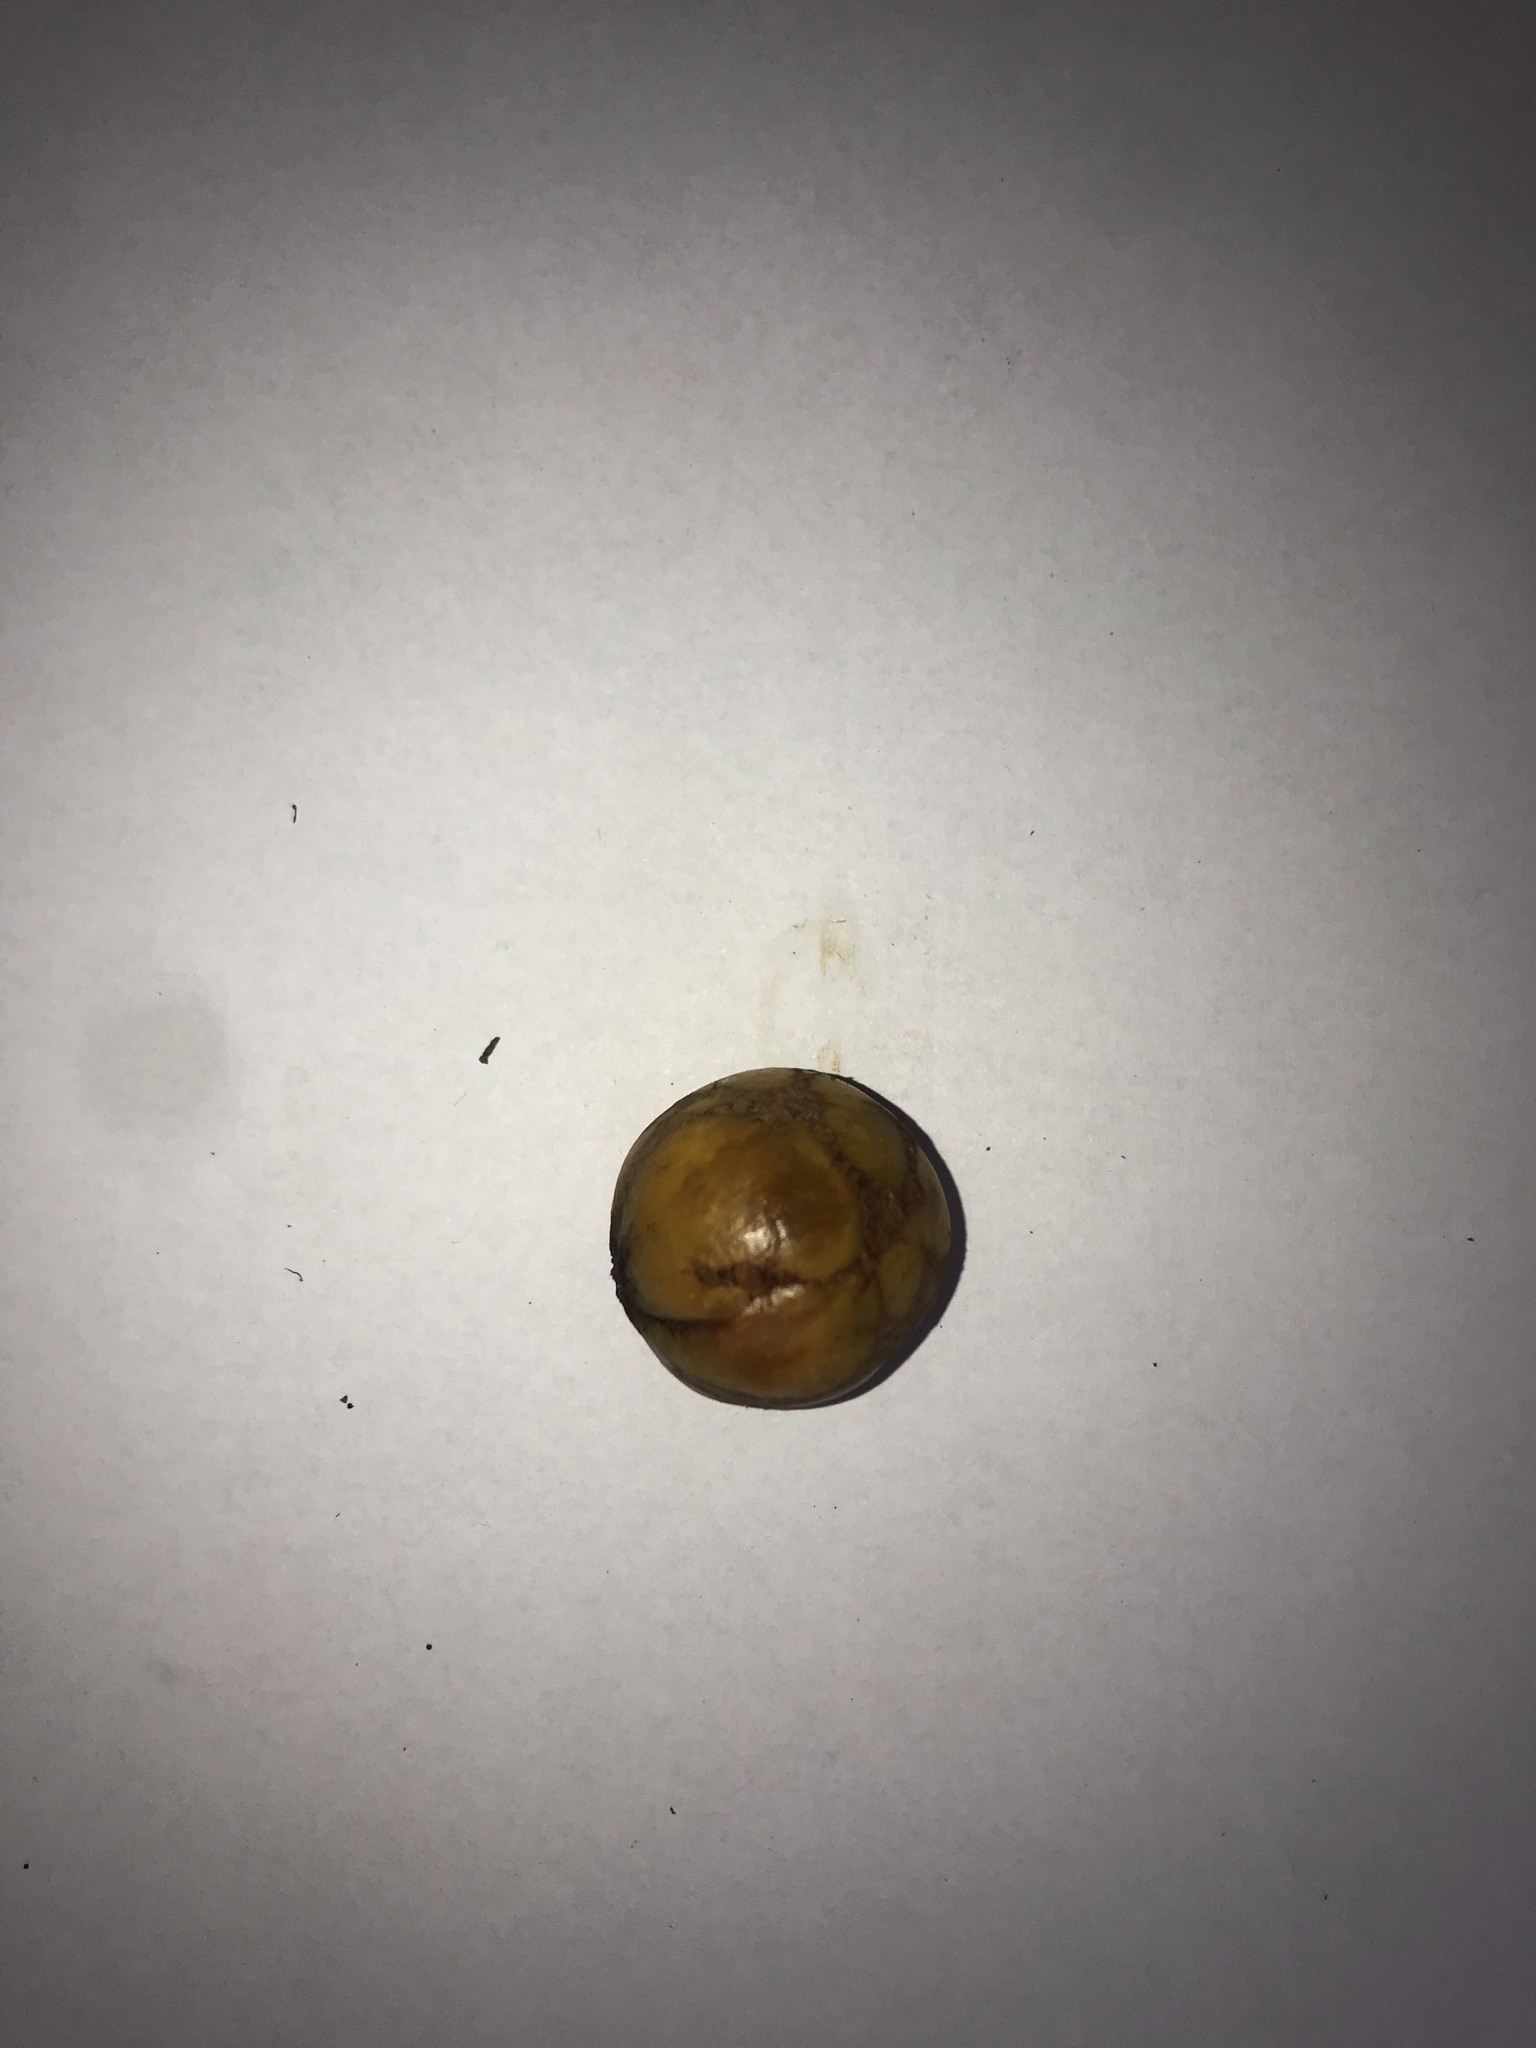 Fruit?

abiu
